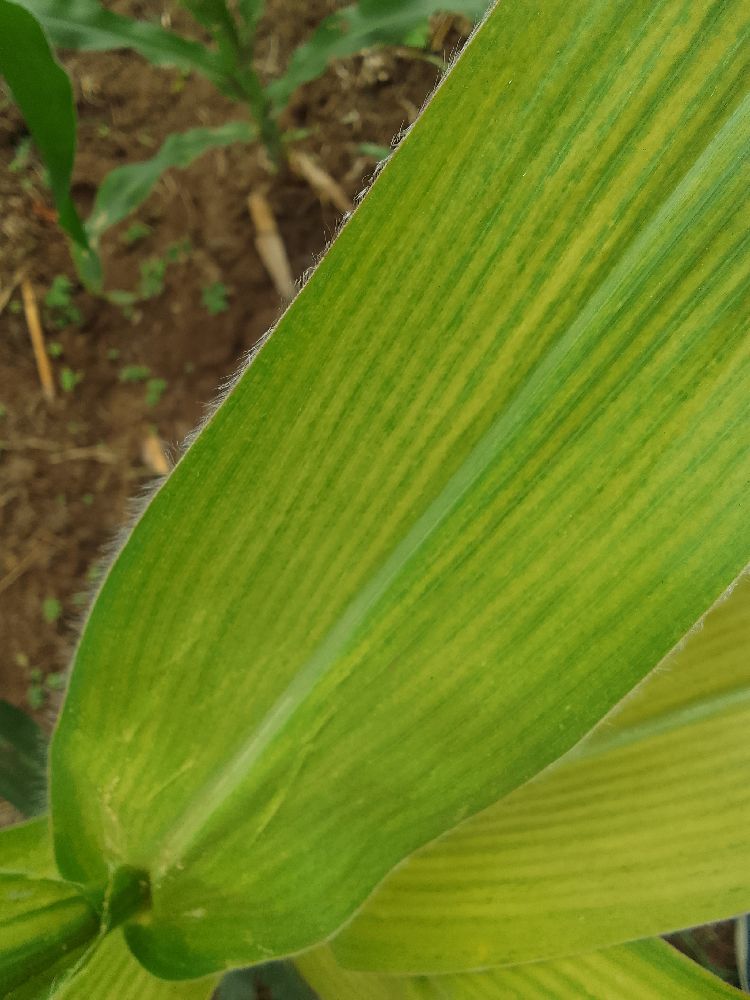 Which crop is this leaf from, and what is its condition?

maize, maize lethal necrosis
